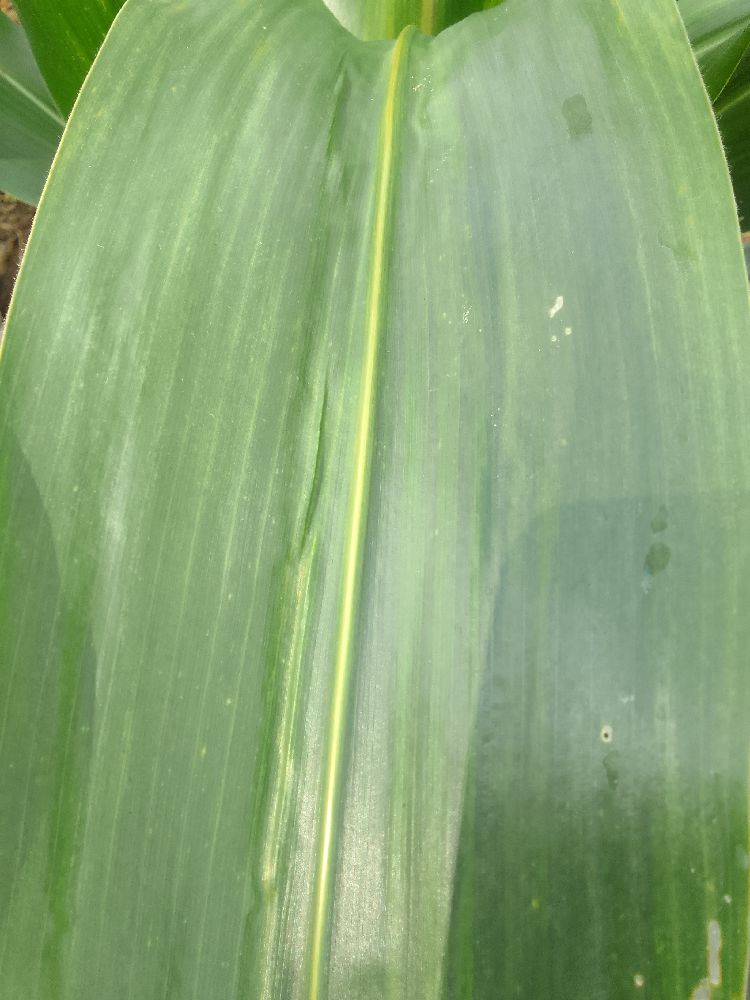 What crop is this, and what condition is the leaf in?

maize, healthy
